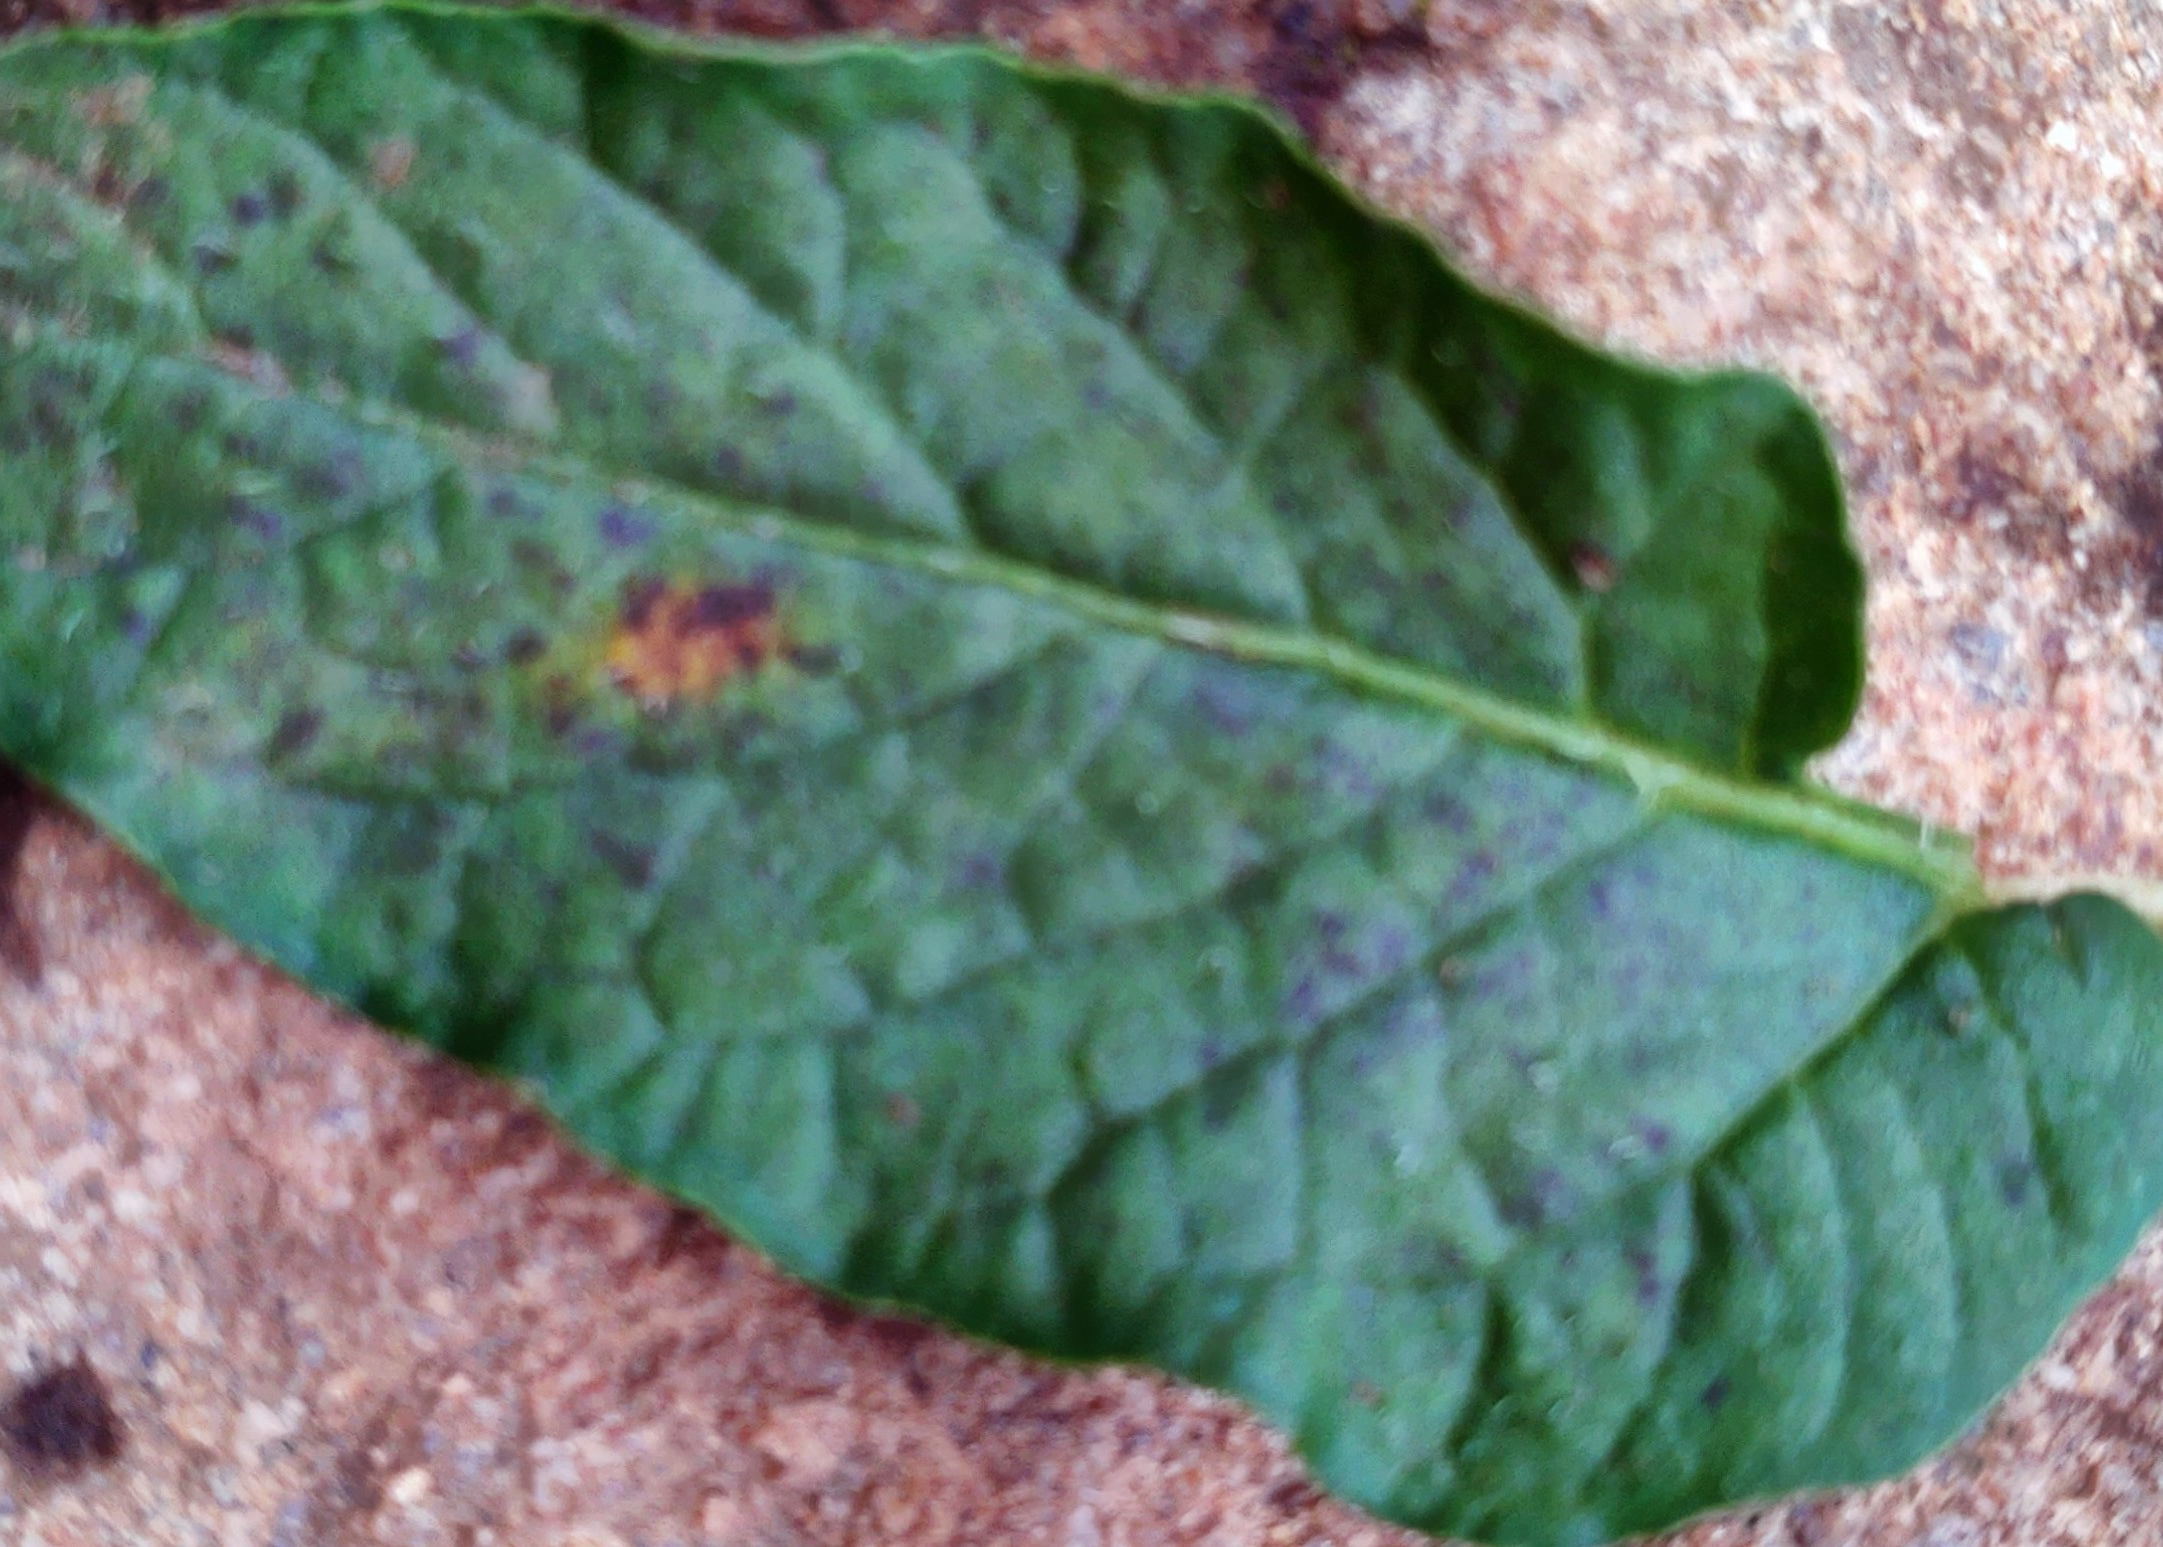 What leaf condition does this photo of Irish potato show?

late blight
